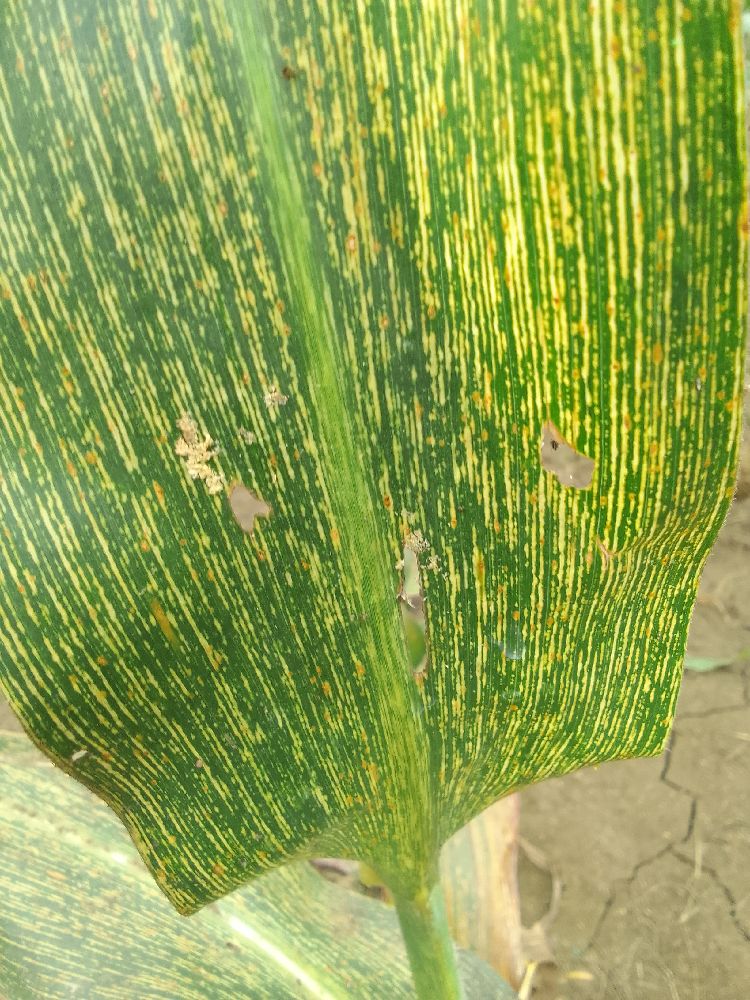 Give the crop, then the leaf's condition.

maize, maize streak virus
